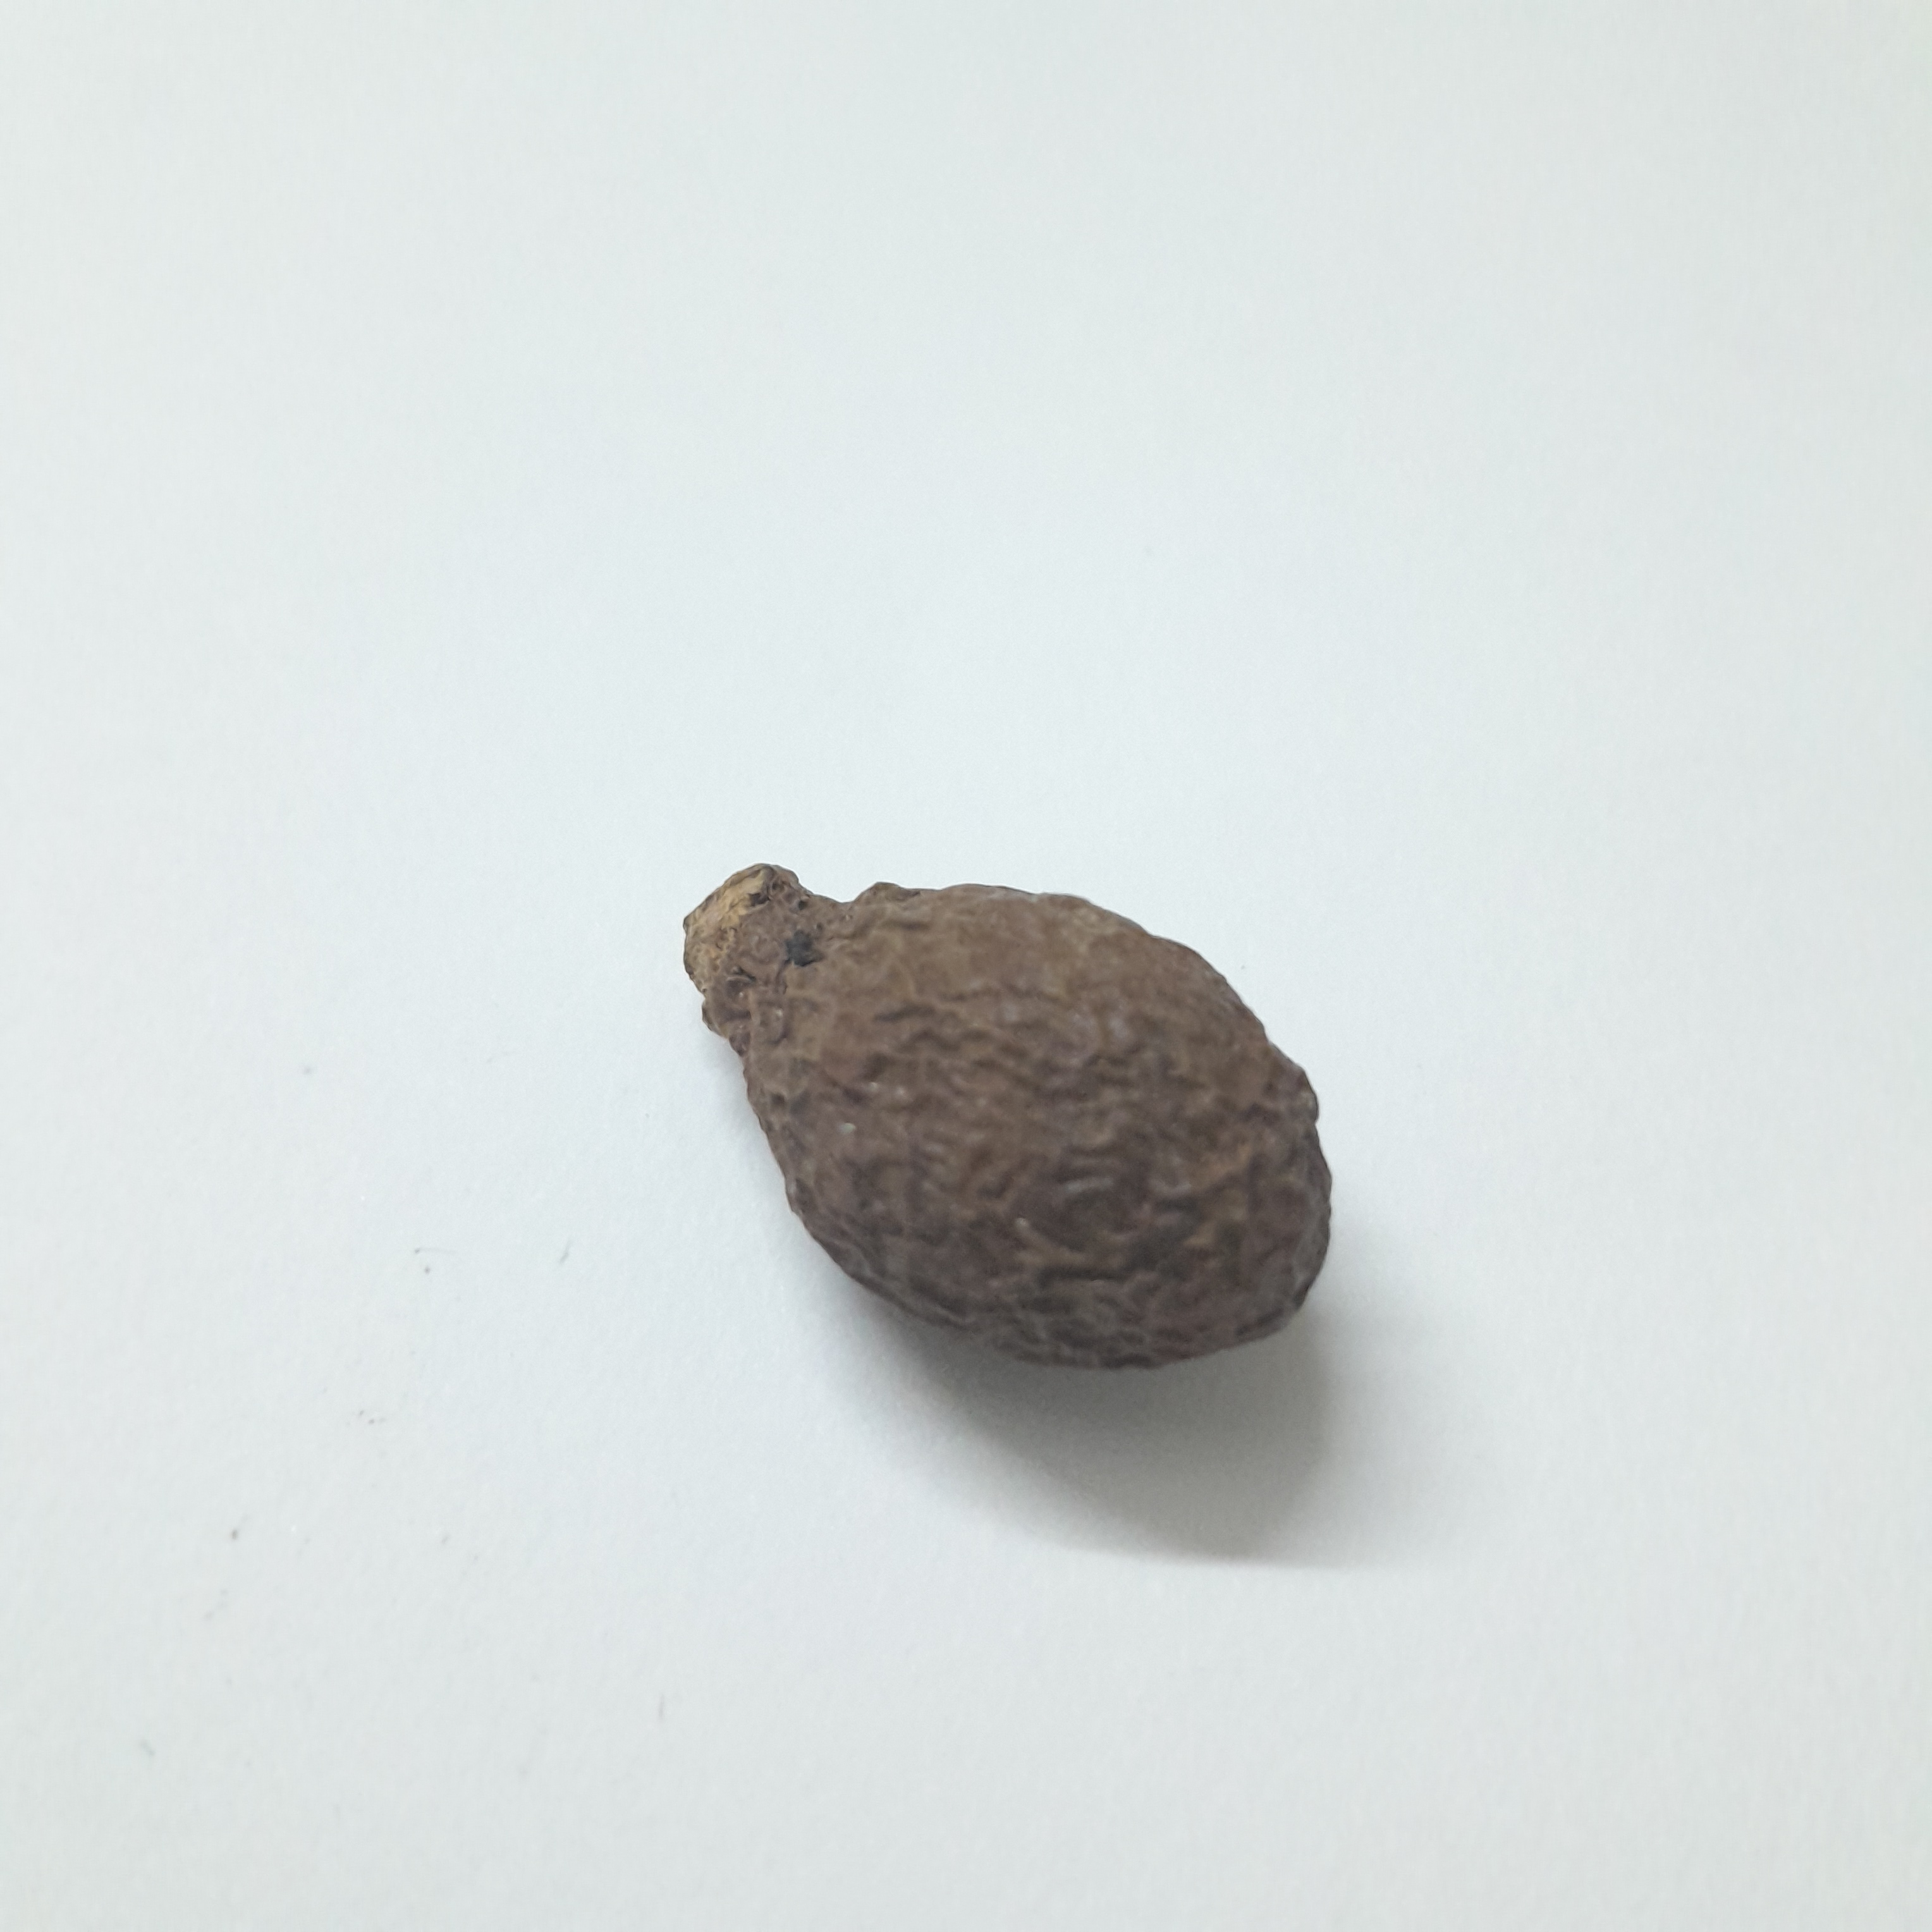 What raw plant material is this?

niranjanphal
